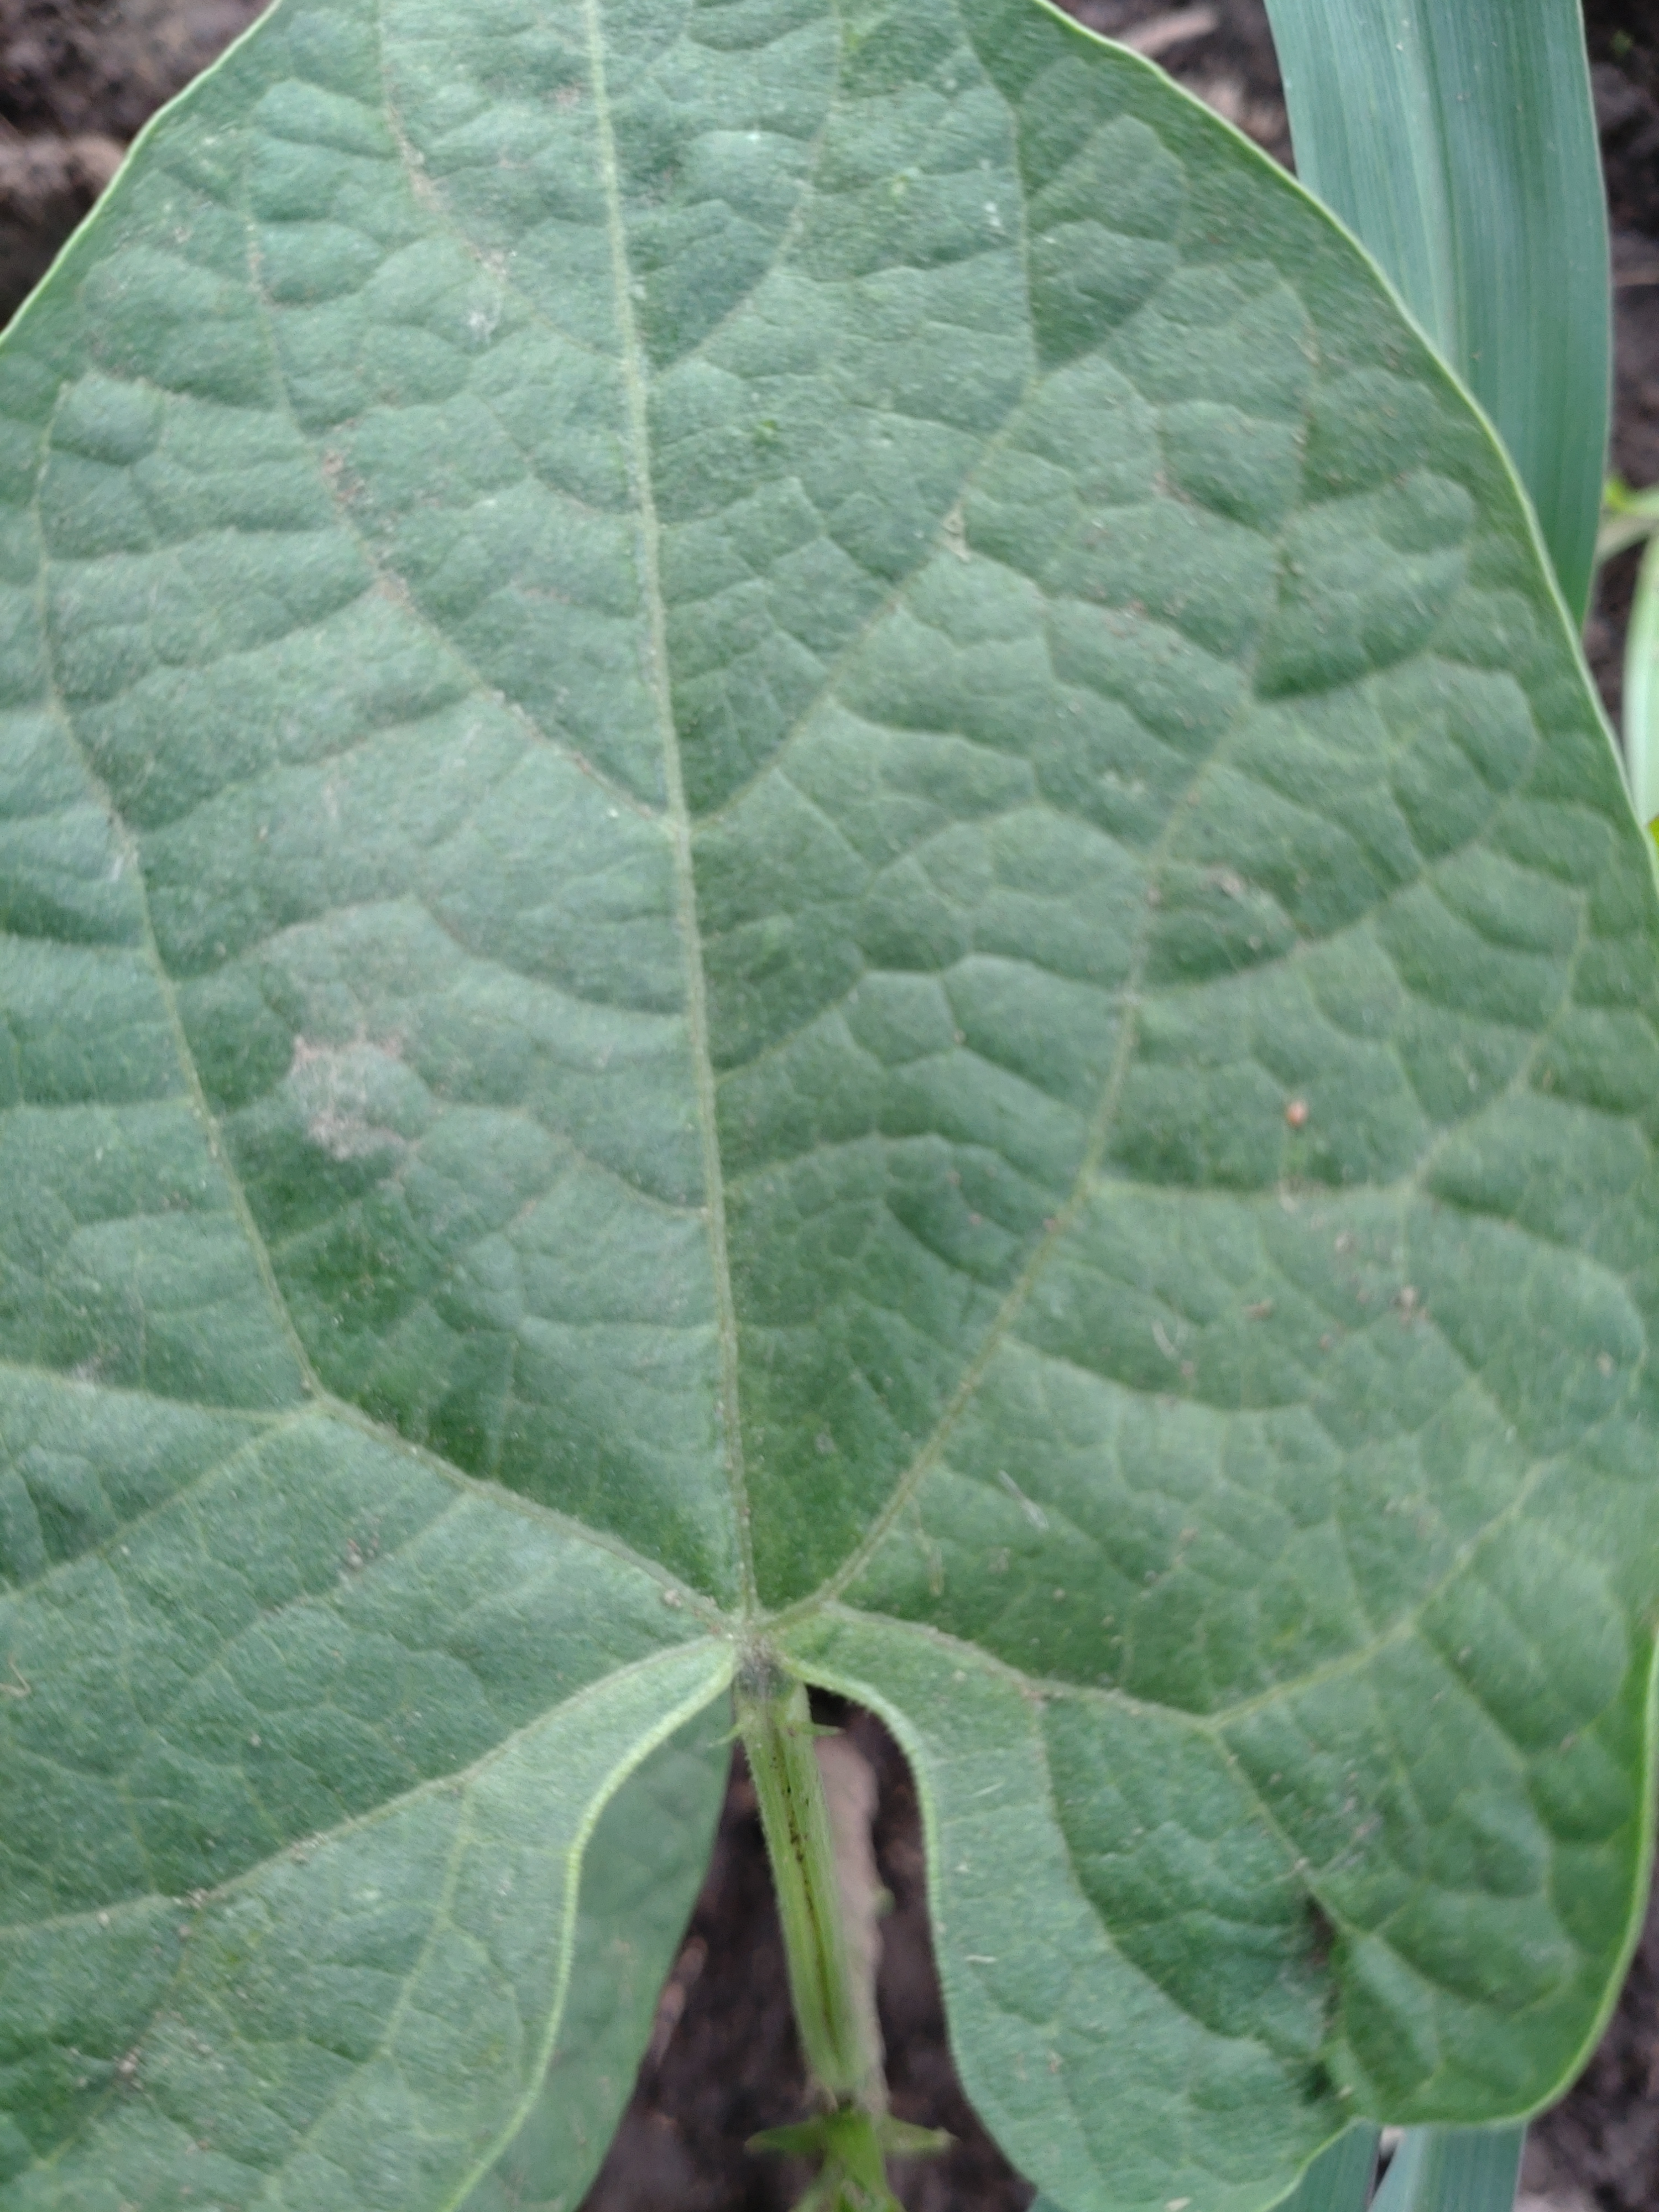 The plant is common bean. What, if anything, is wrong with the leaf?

healthy
